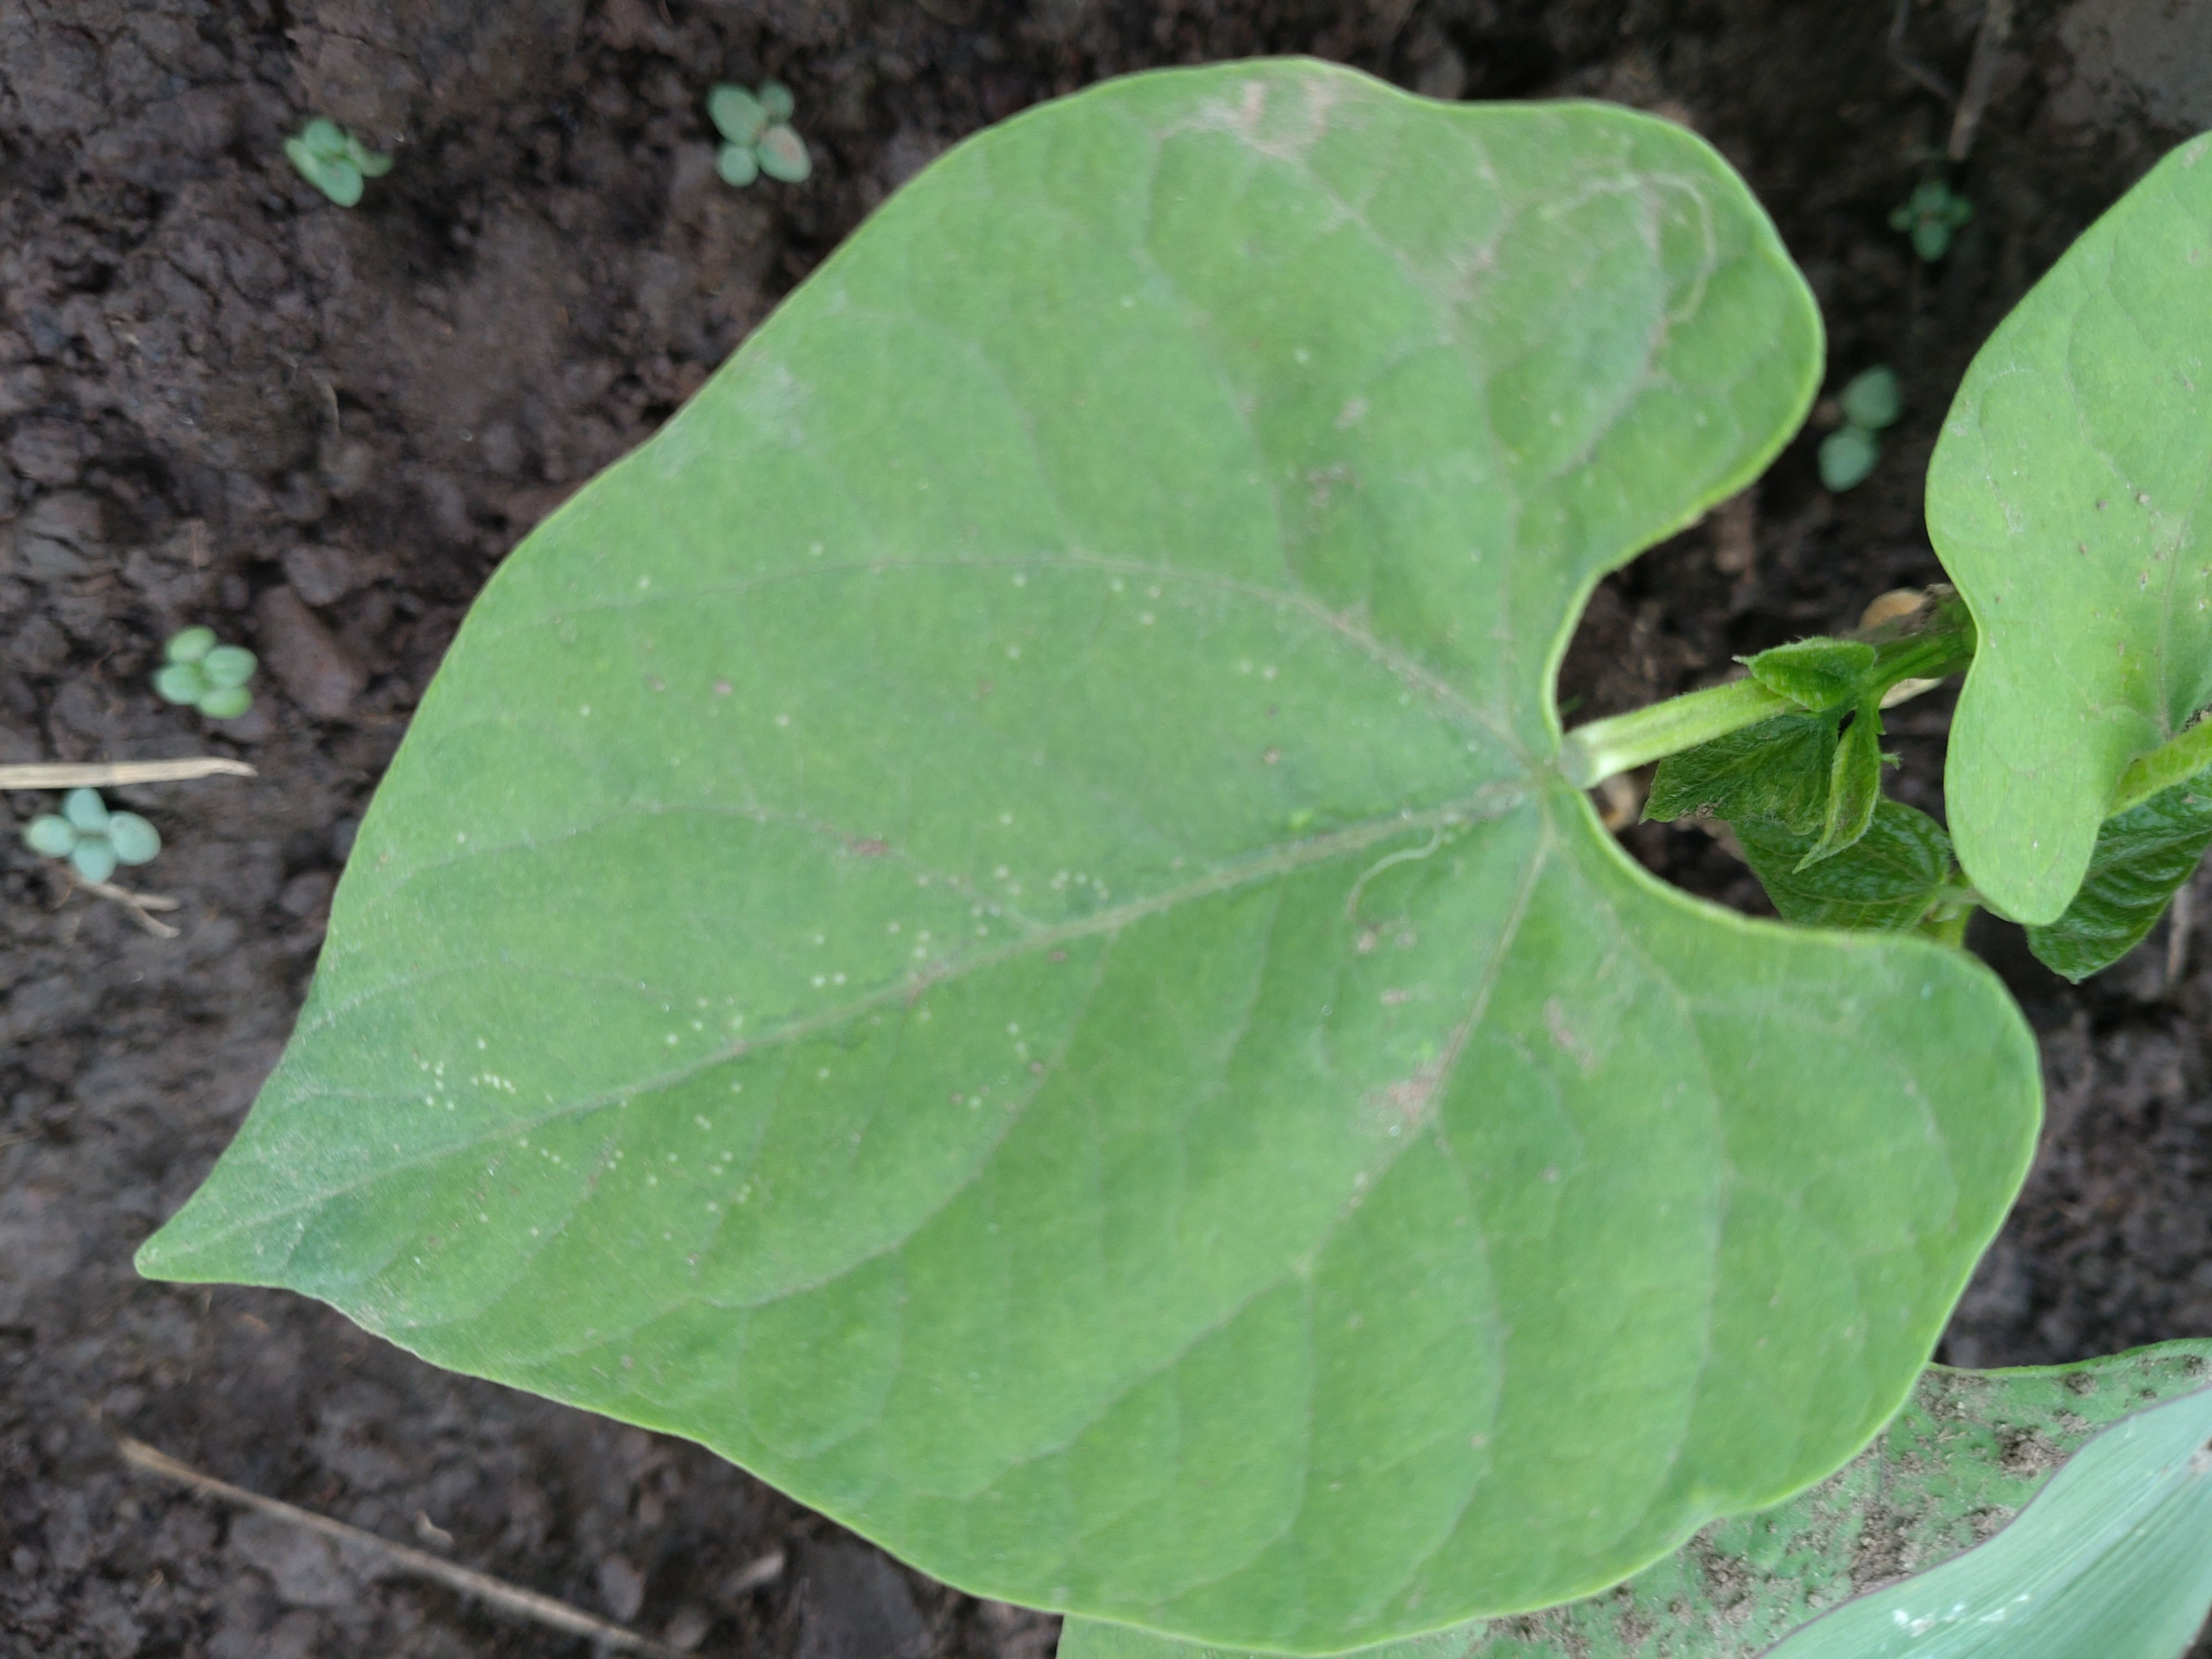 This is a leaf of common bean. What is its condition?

healthy
